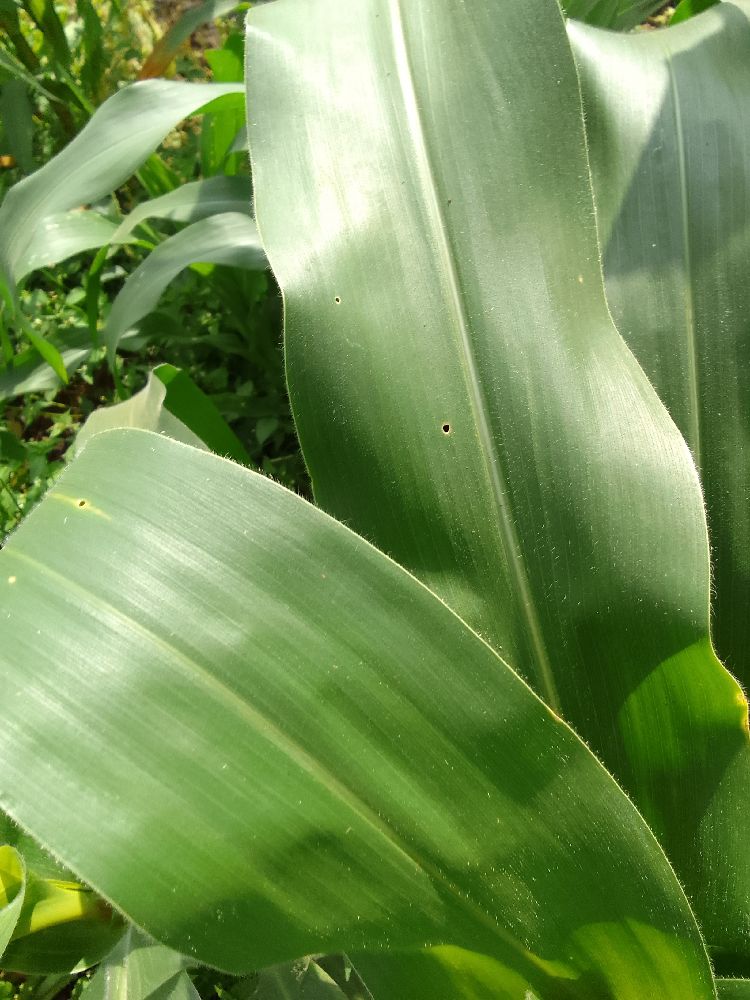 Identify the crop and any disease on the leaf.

maize, healthy
